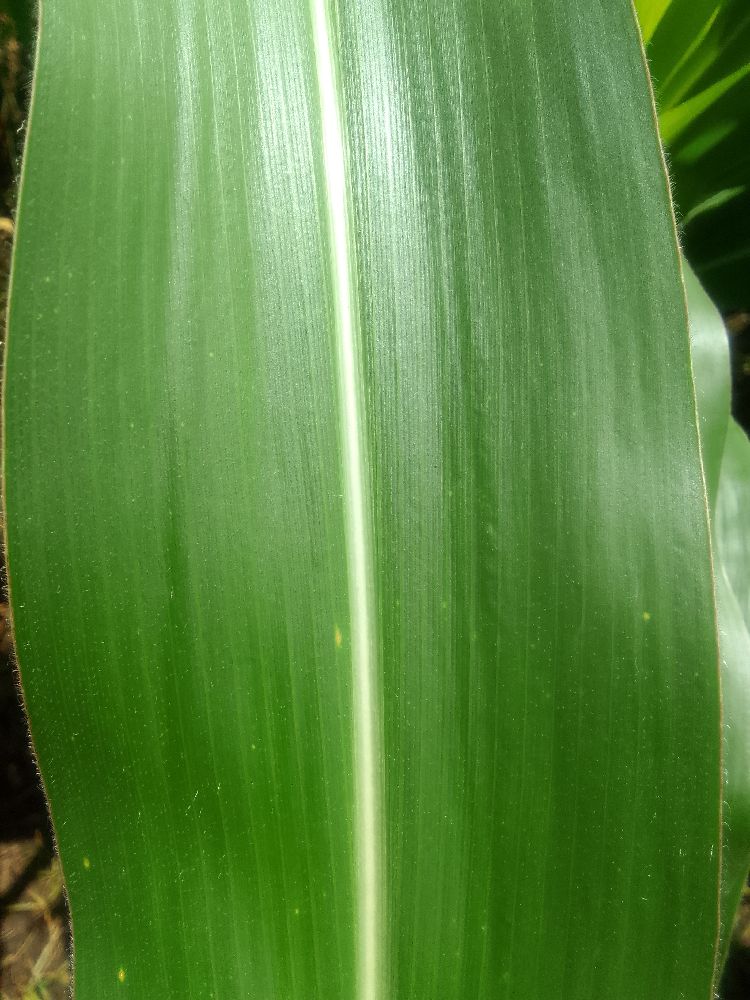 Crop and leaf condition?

maize, healthy
